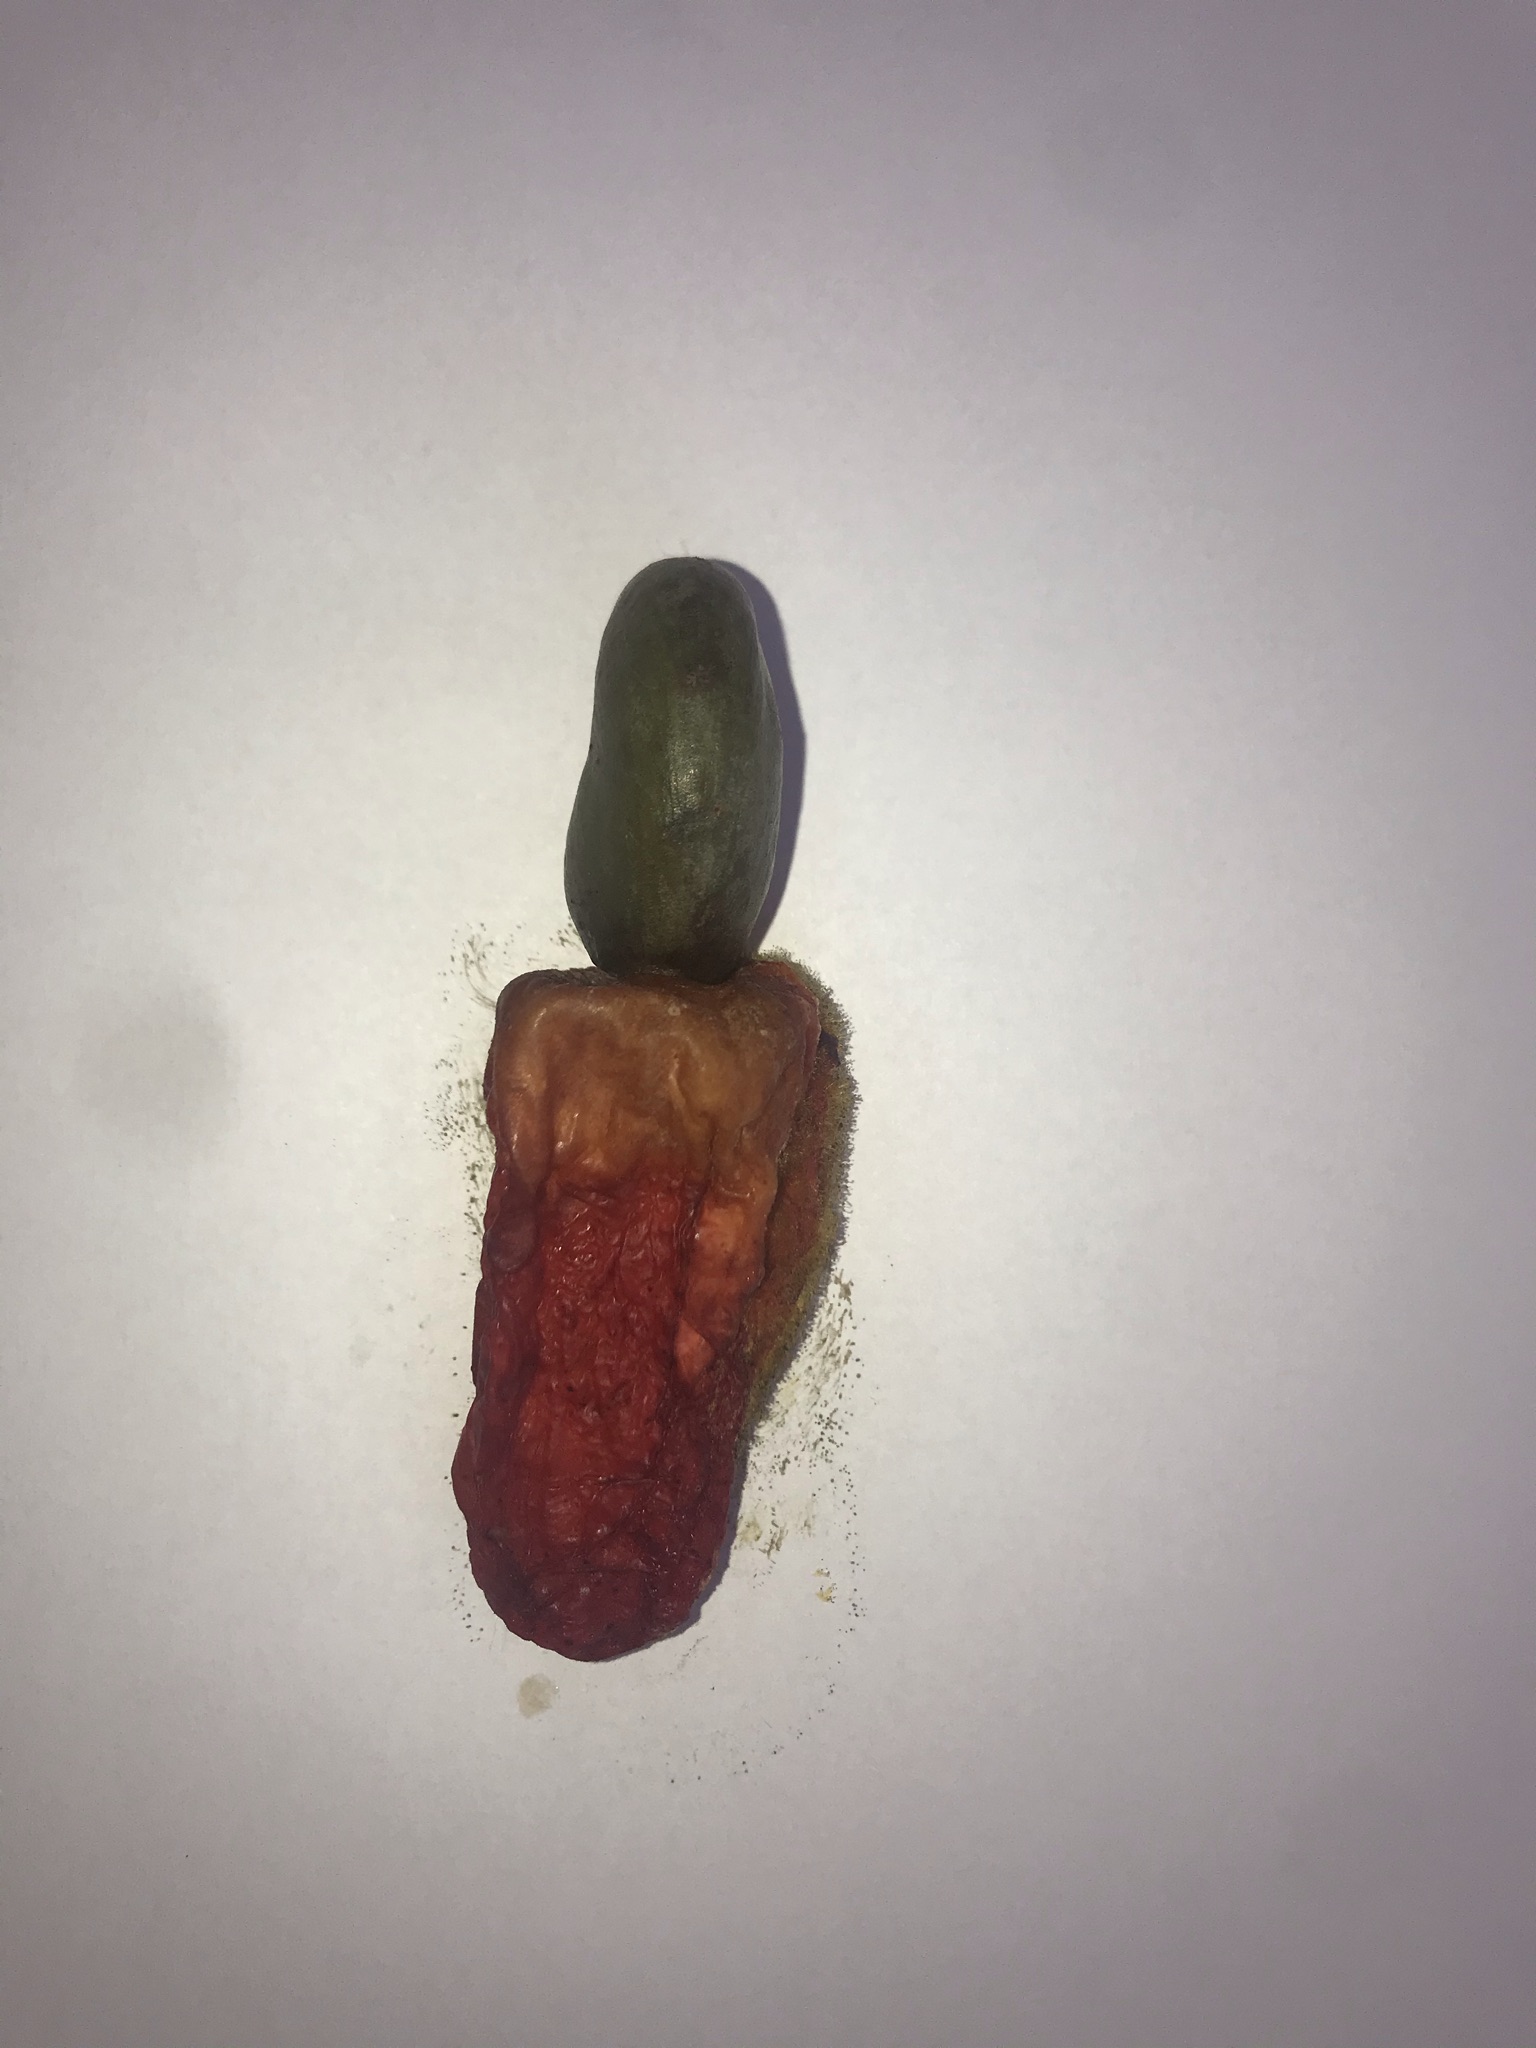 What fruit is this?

caju vermelho
